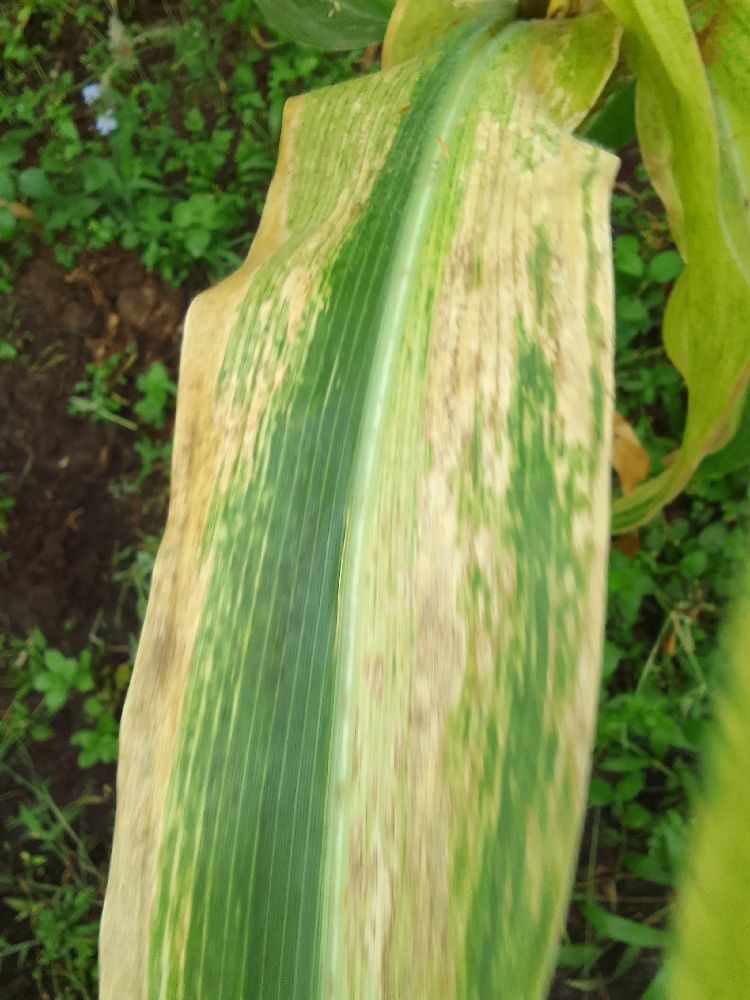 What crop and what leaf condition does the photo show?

maize, maize lethal necrosis
